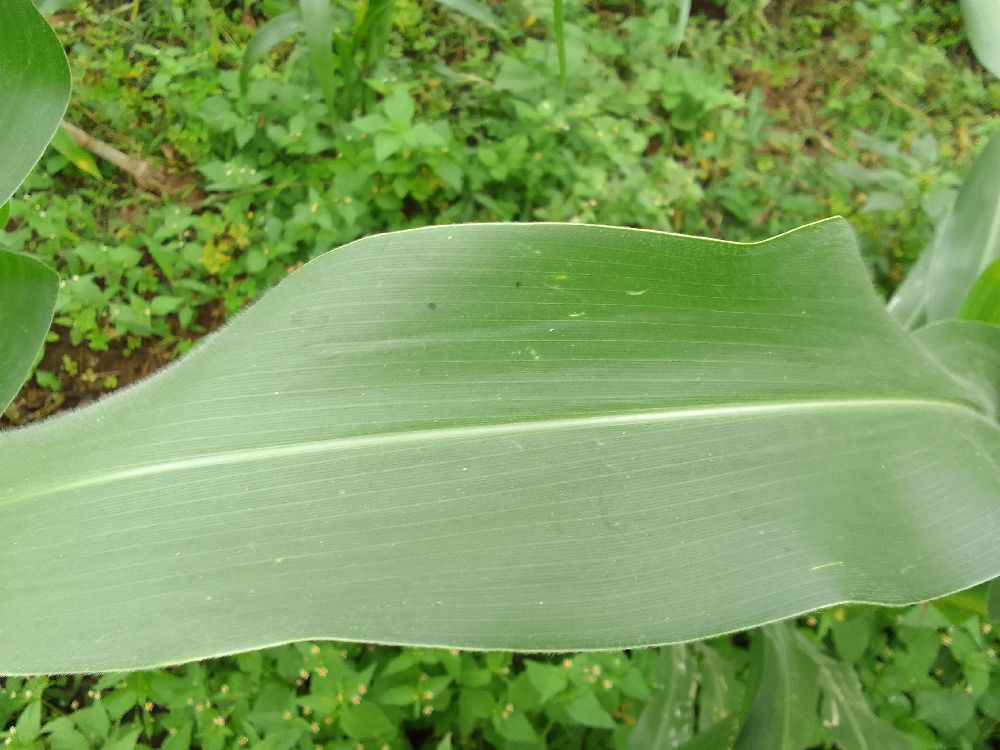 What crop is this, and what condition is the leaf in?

maize, healthy
